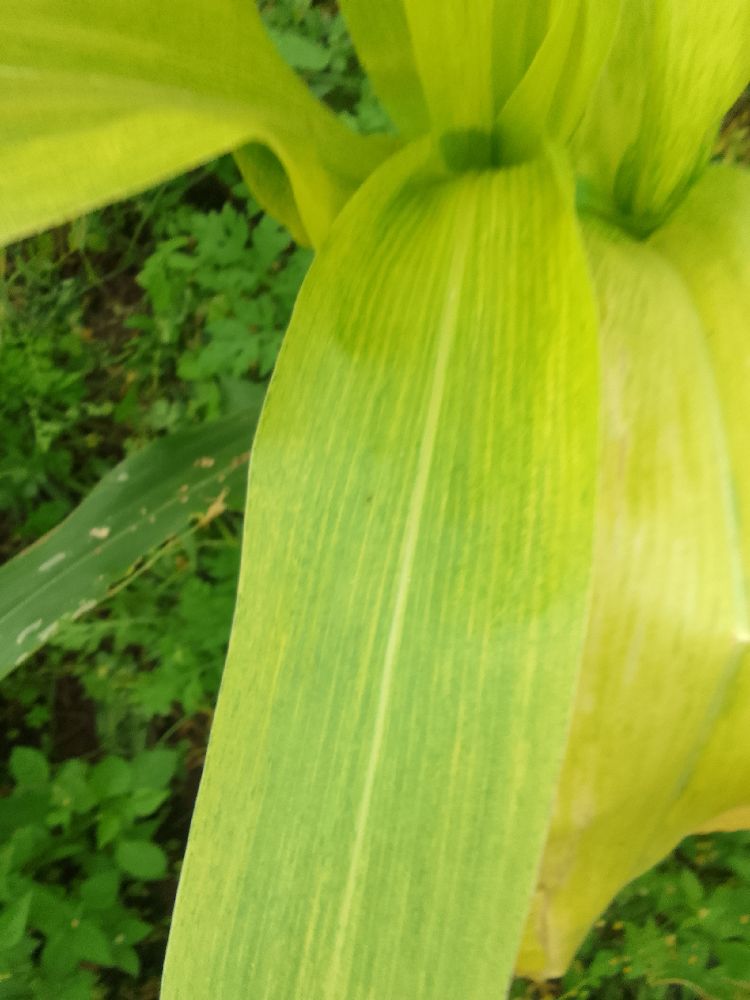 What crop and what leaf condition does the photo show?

maize, maize lethal necrosis
